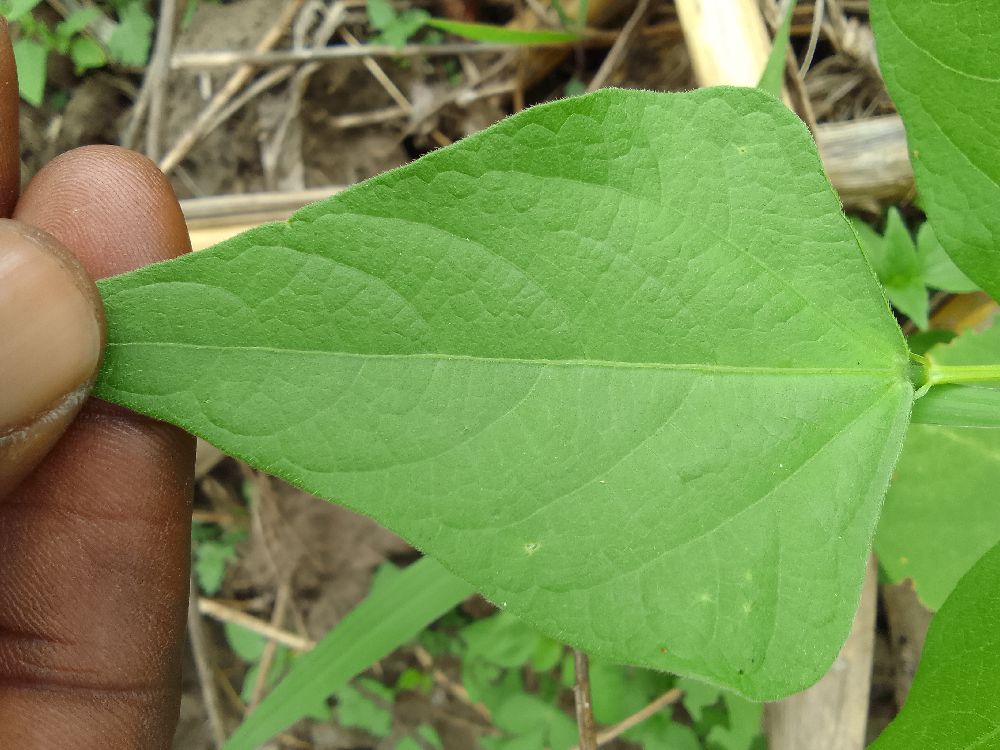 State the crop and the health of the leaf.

common bean, bean rust
